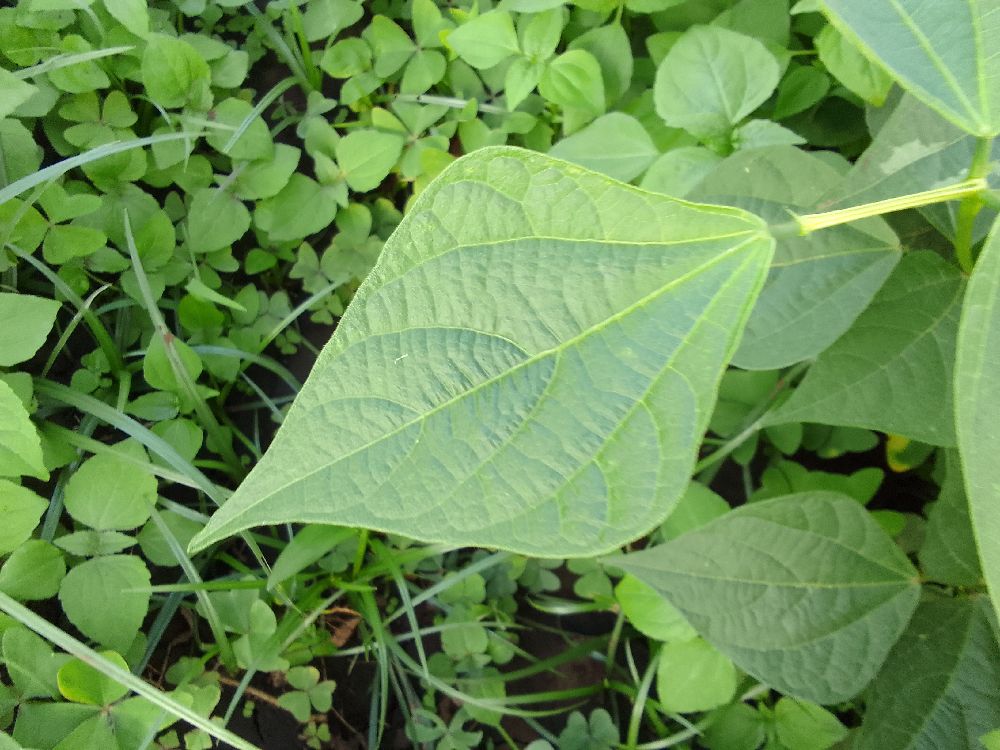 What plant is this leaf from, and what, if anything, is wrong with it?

common bean, healthy
